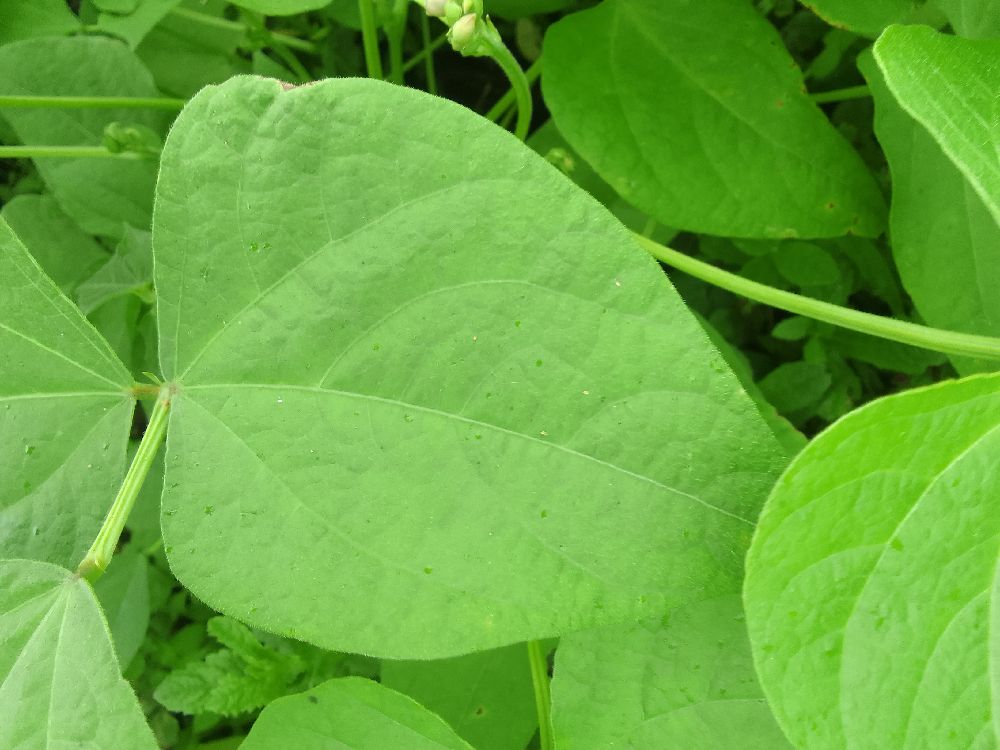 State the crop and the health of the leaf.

common bean, healthy
